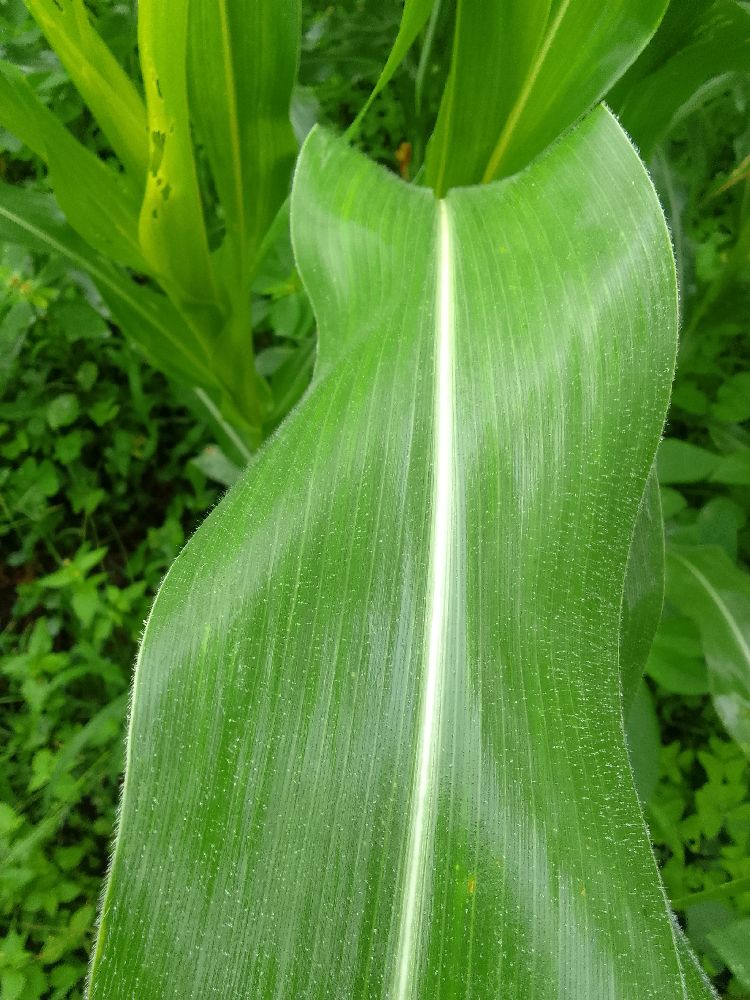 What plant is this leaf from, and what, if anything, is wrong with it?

maize, healthy
